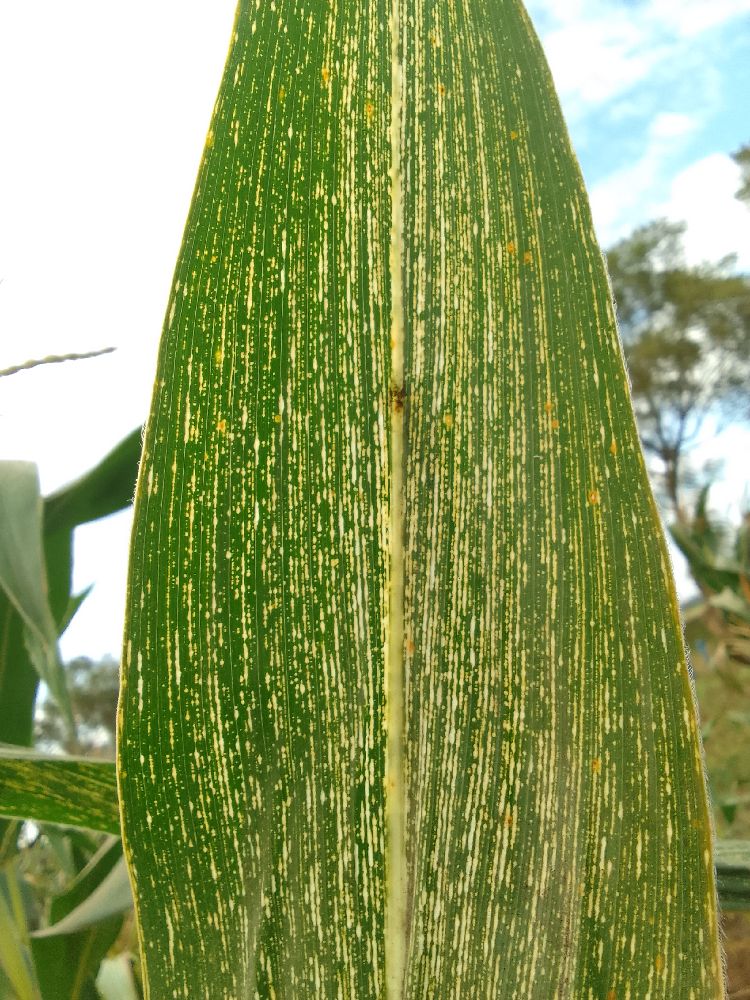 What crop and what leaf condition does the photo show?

maize, maize streak virus
